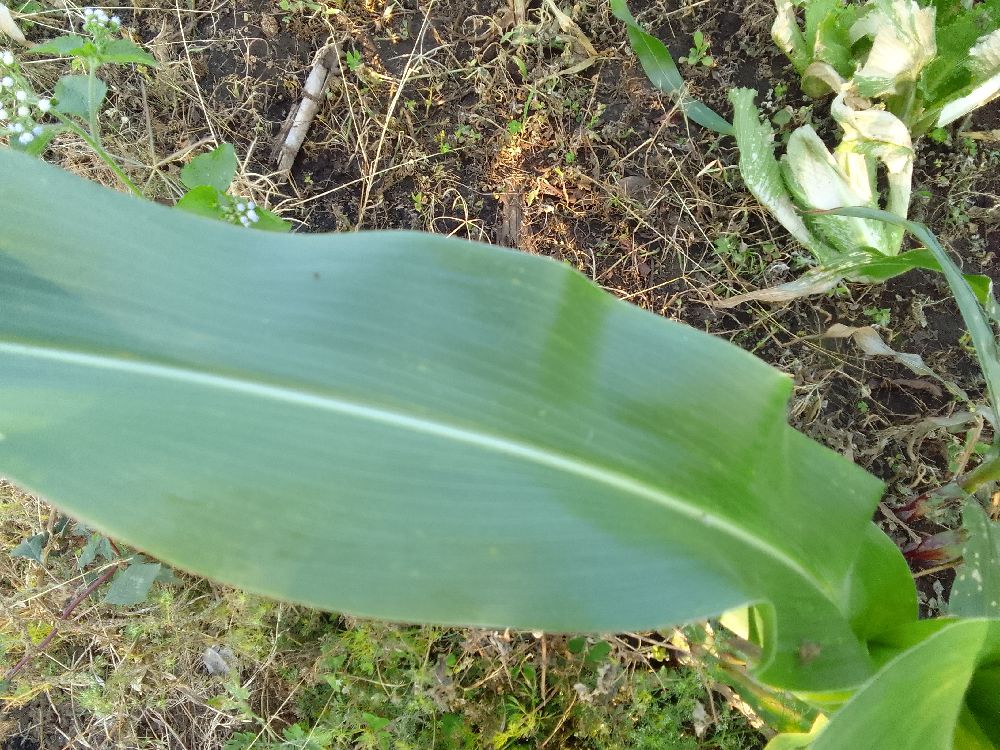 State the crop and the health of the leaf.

maize, healthy
